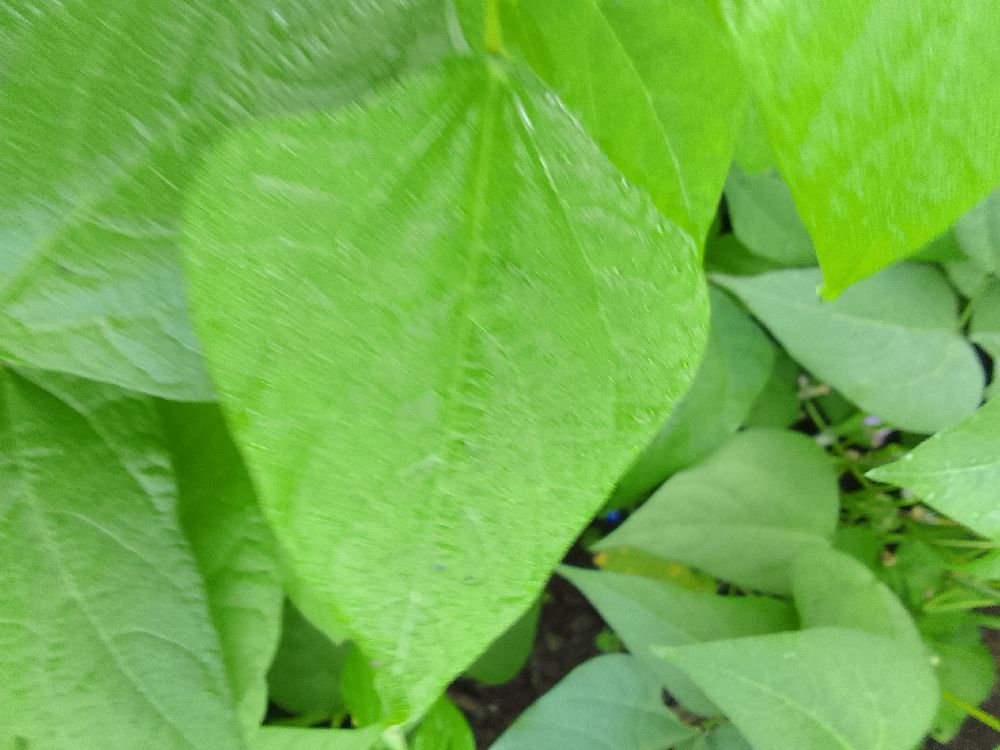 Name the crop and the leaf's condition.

common bean, healthy
